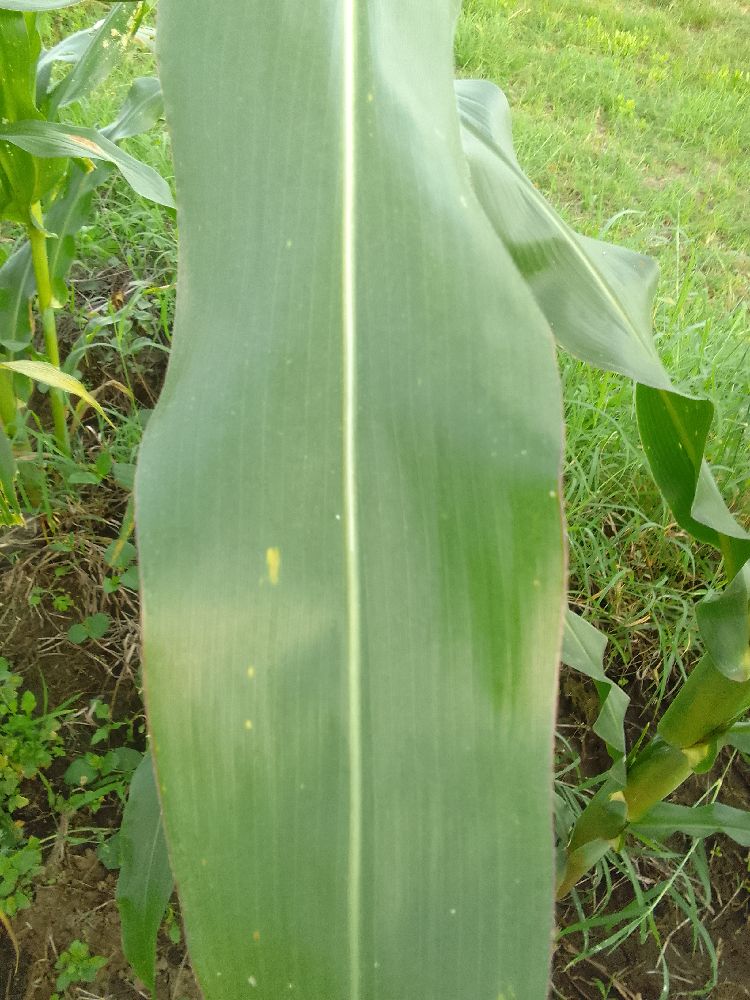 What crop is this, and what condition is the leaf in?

maize, healthy
